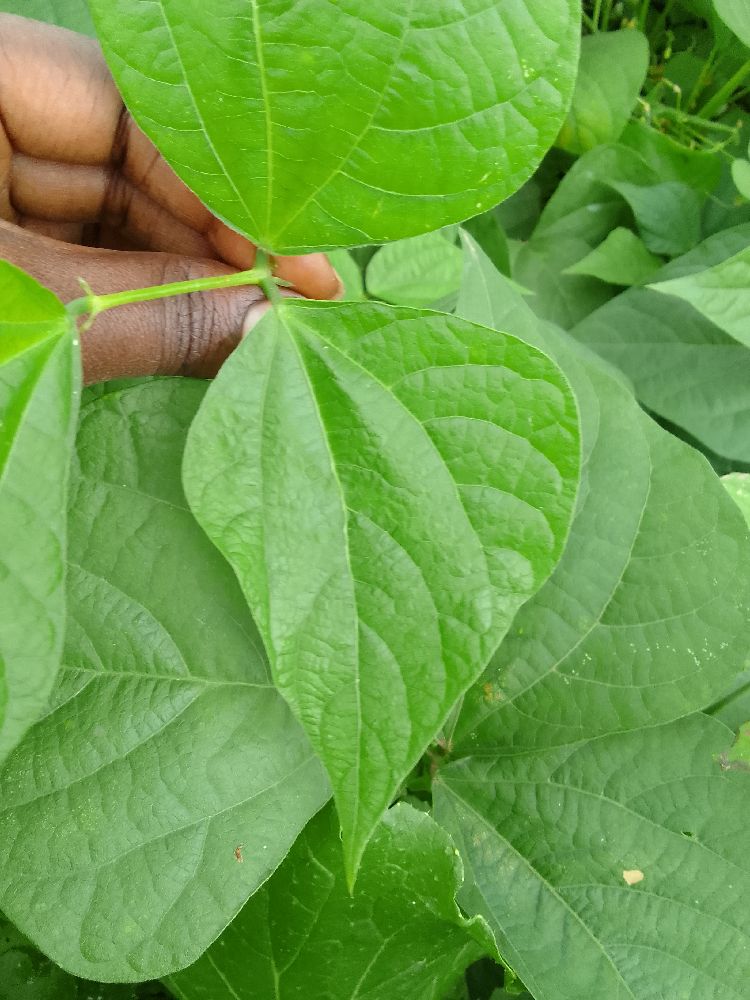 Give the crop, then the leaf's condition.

common bean, healthy
